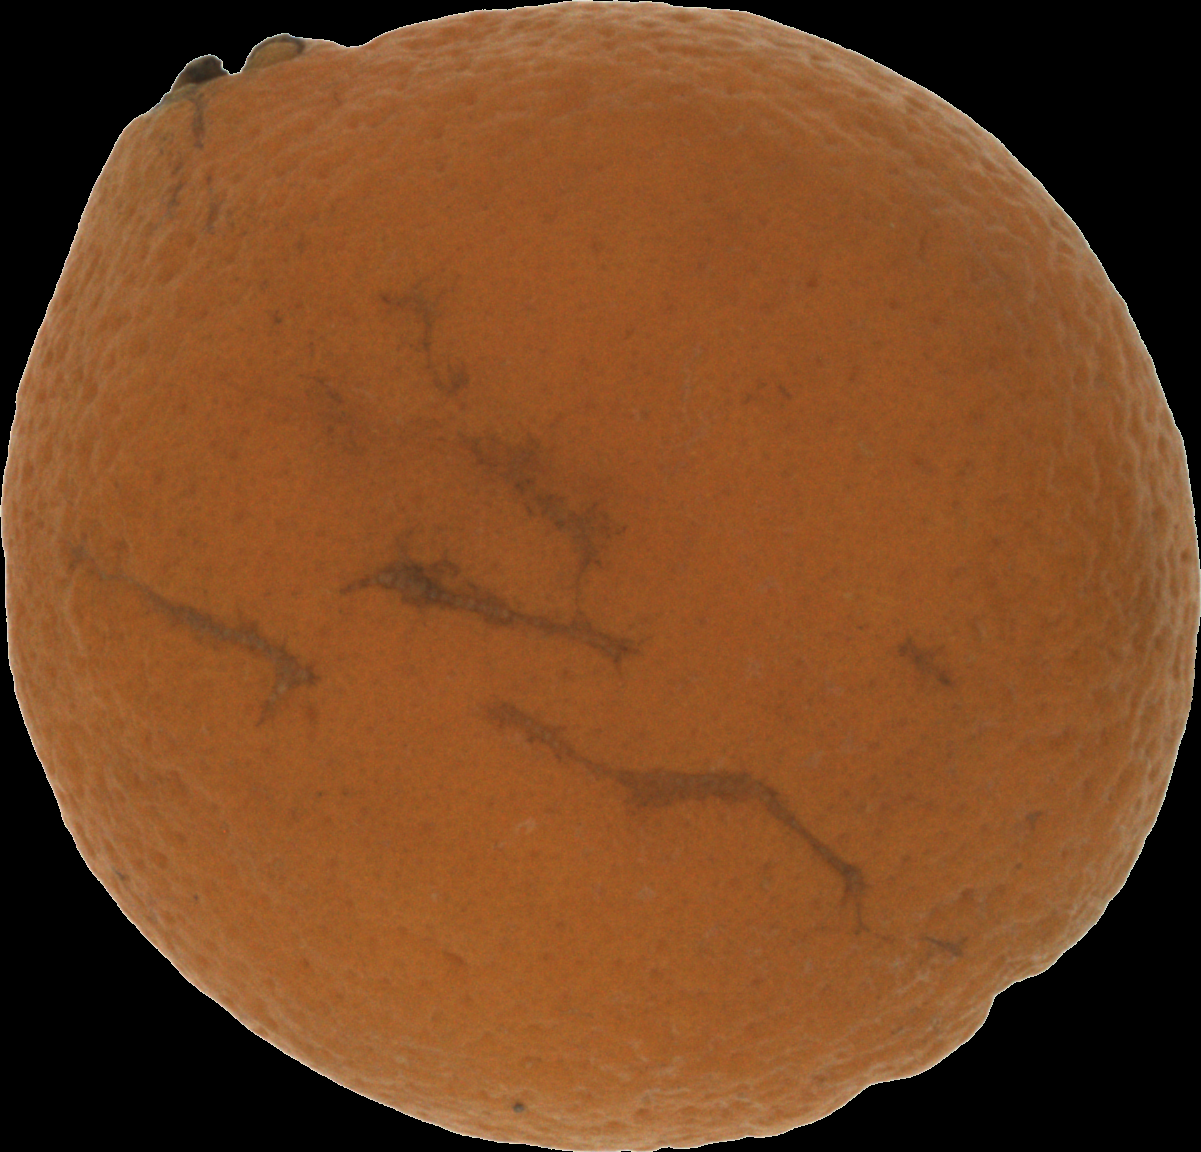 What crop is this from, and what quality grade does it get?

orange, bad
